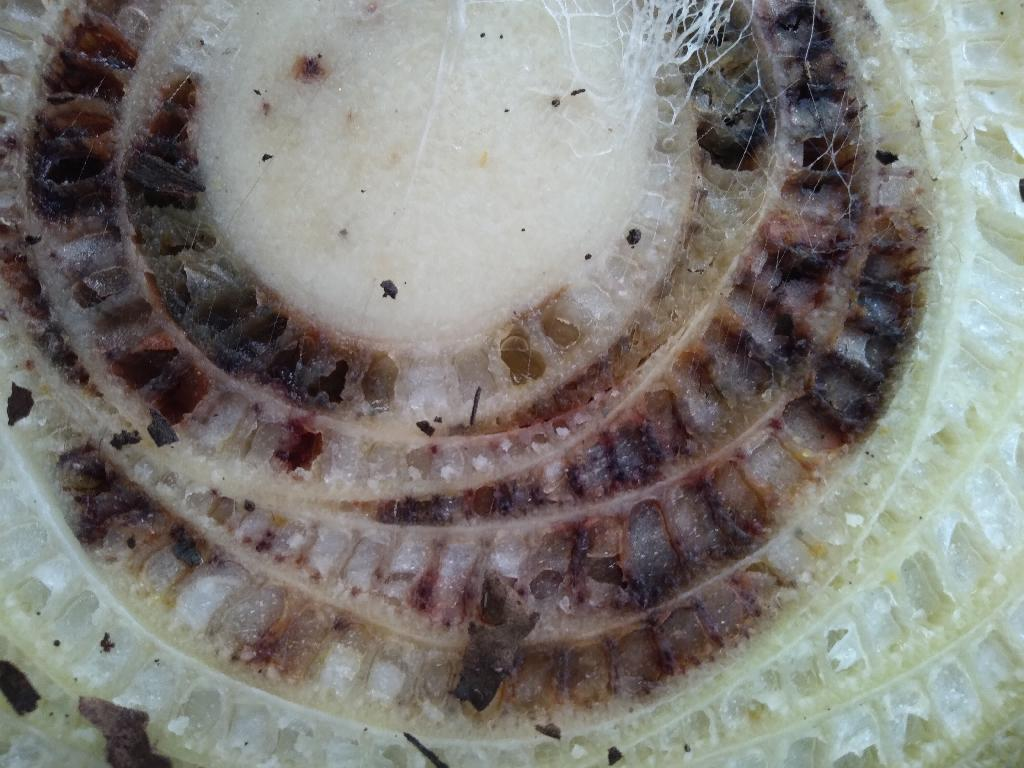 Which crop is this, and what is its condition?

banana, fusarium wilt race 1
